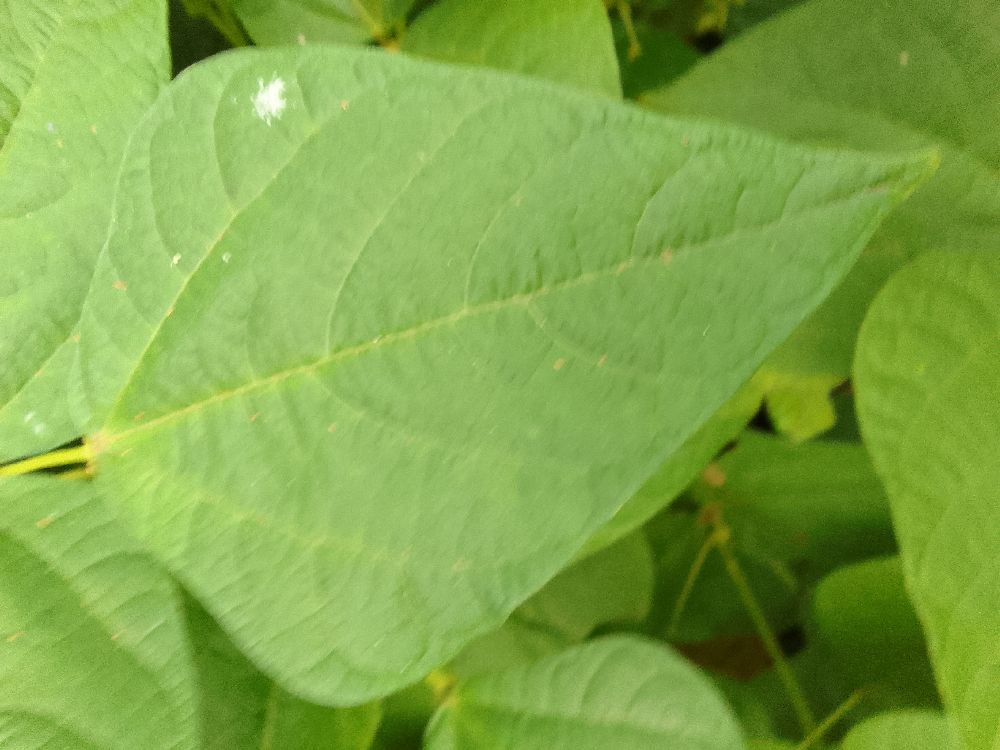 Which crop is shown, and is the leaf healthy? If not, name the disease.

common bean, healthy
